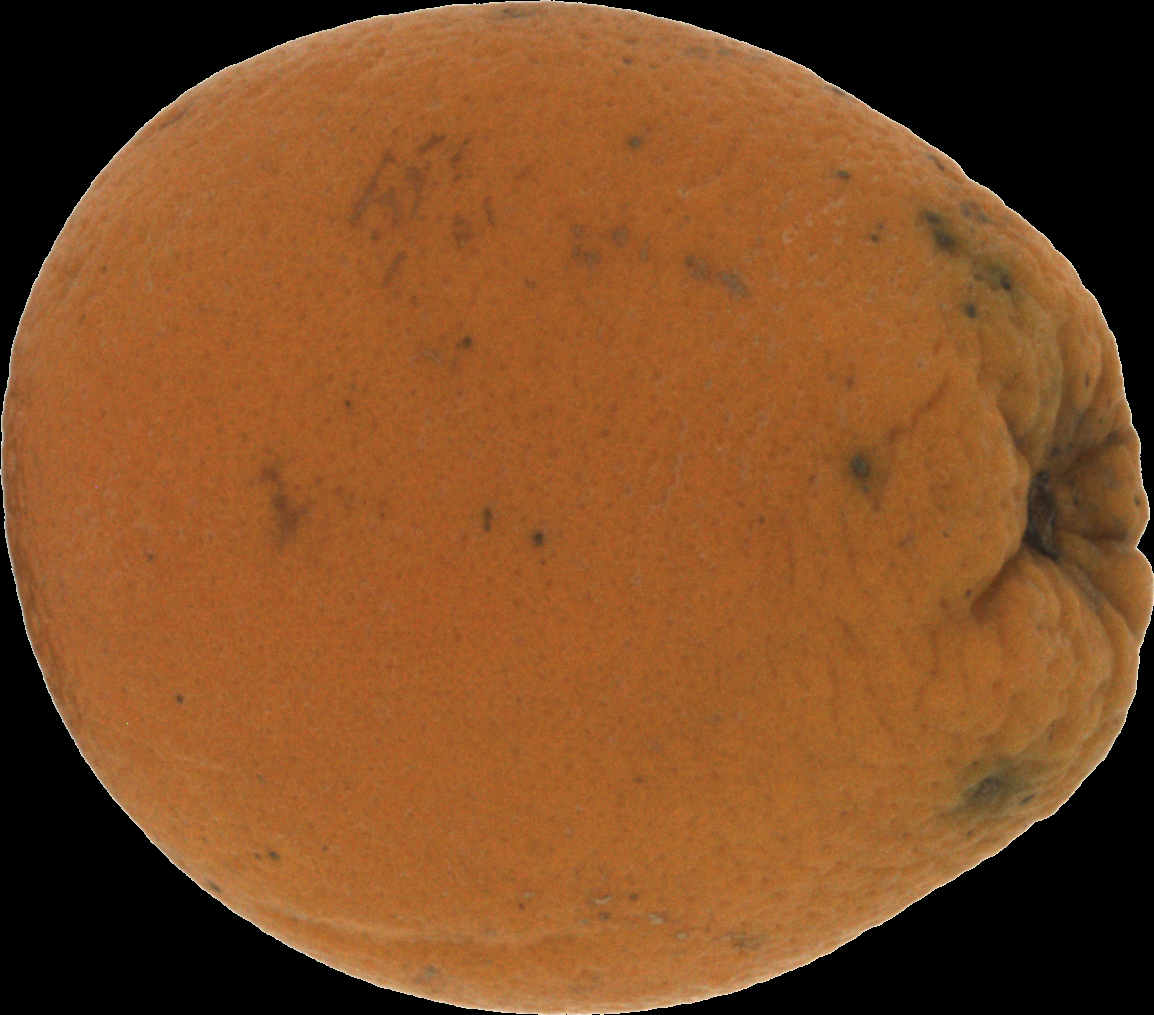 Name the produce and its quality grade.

orange, bad
